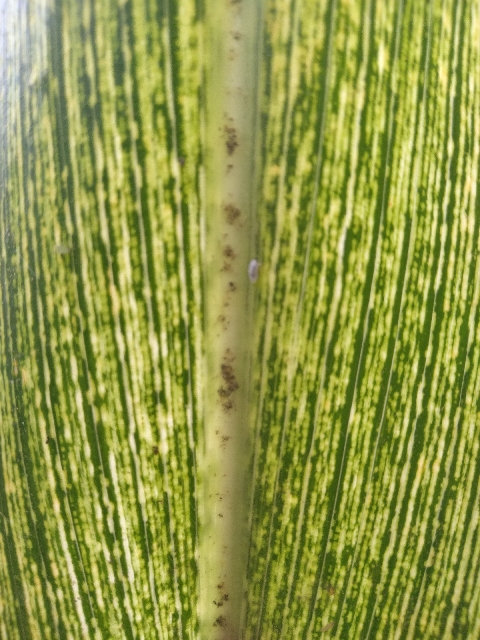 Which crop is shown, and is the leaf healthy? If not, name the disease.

maize, maize streak virus
